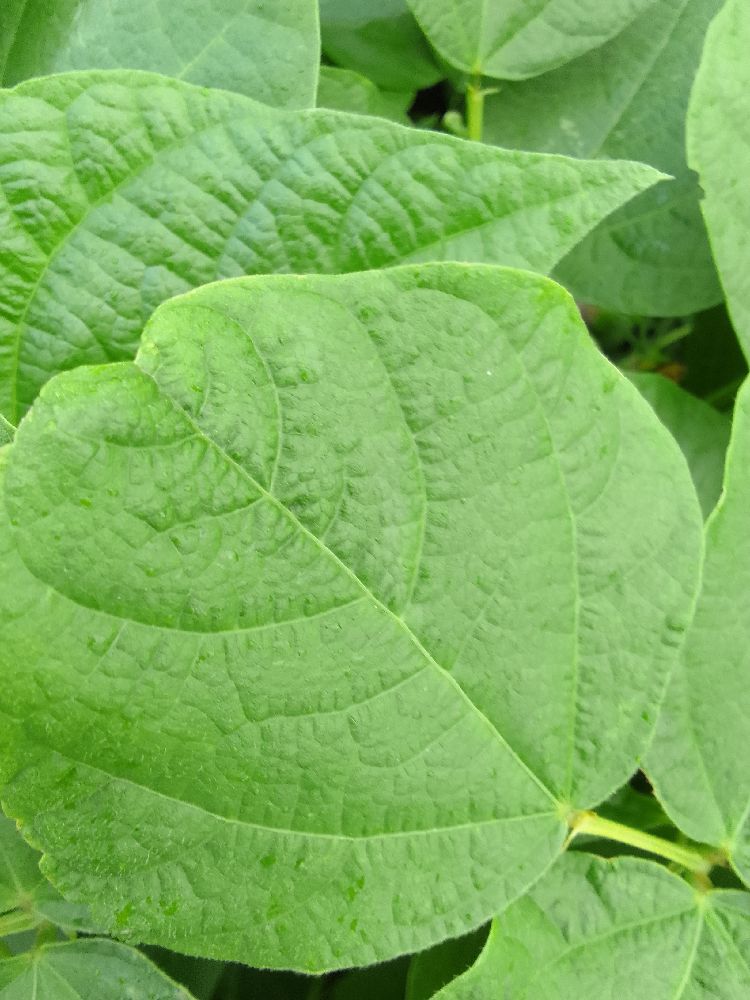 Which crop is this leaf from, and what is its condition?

common bean, healthy
